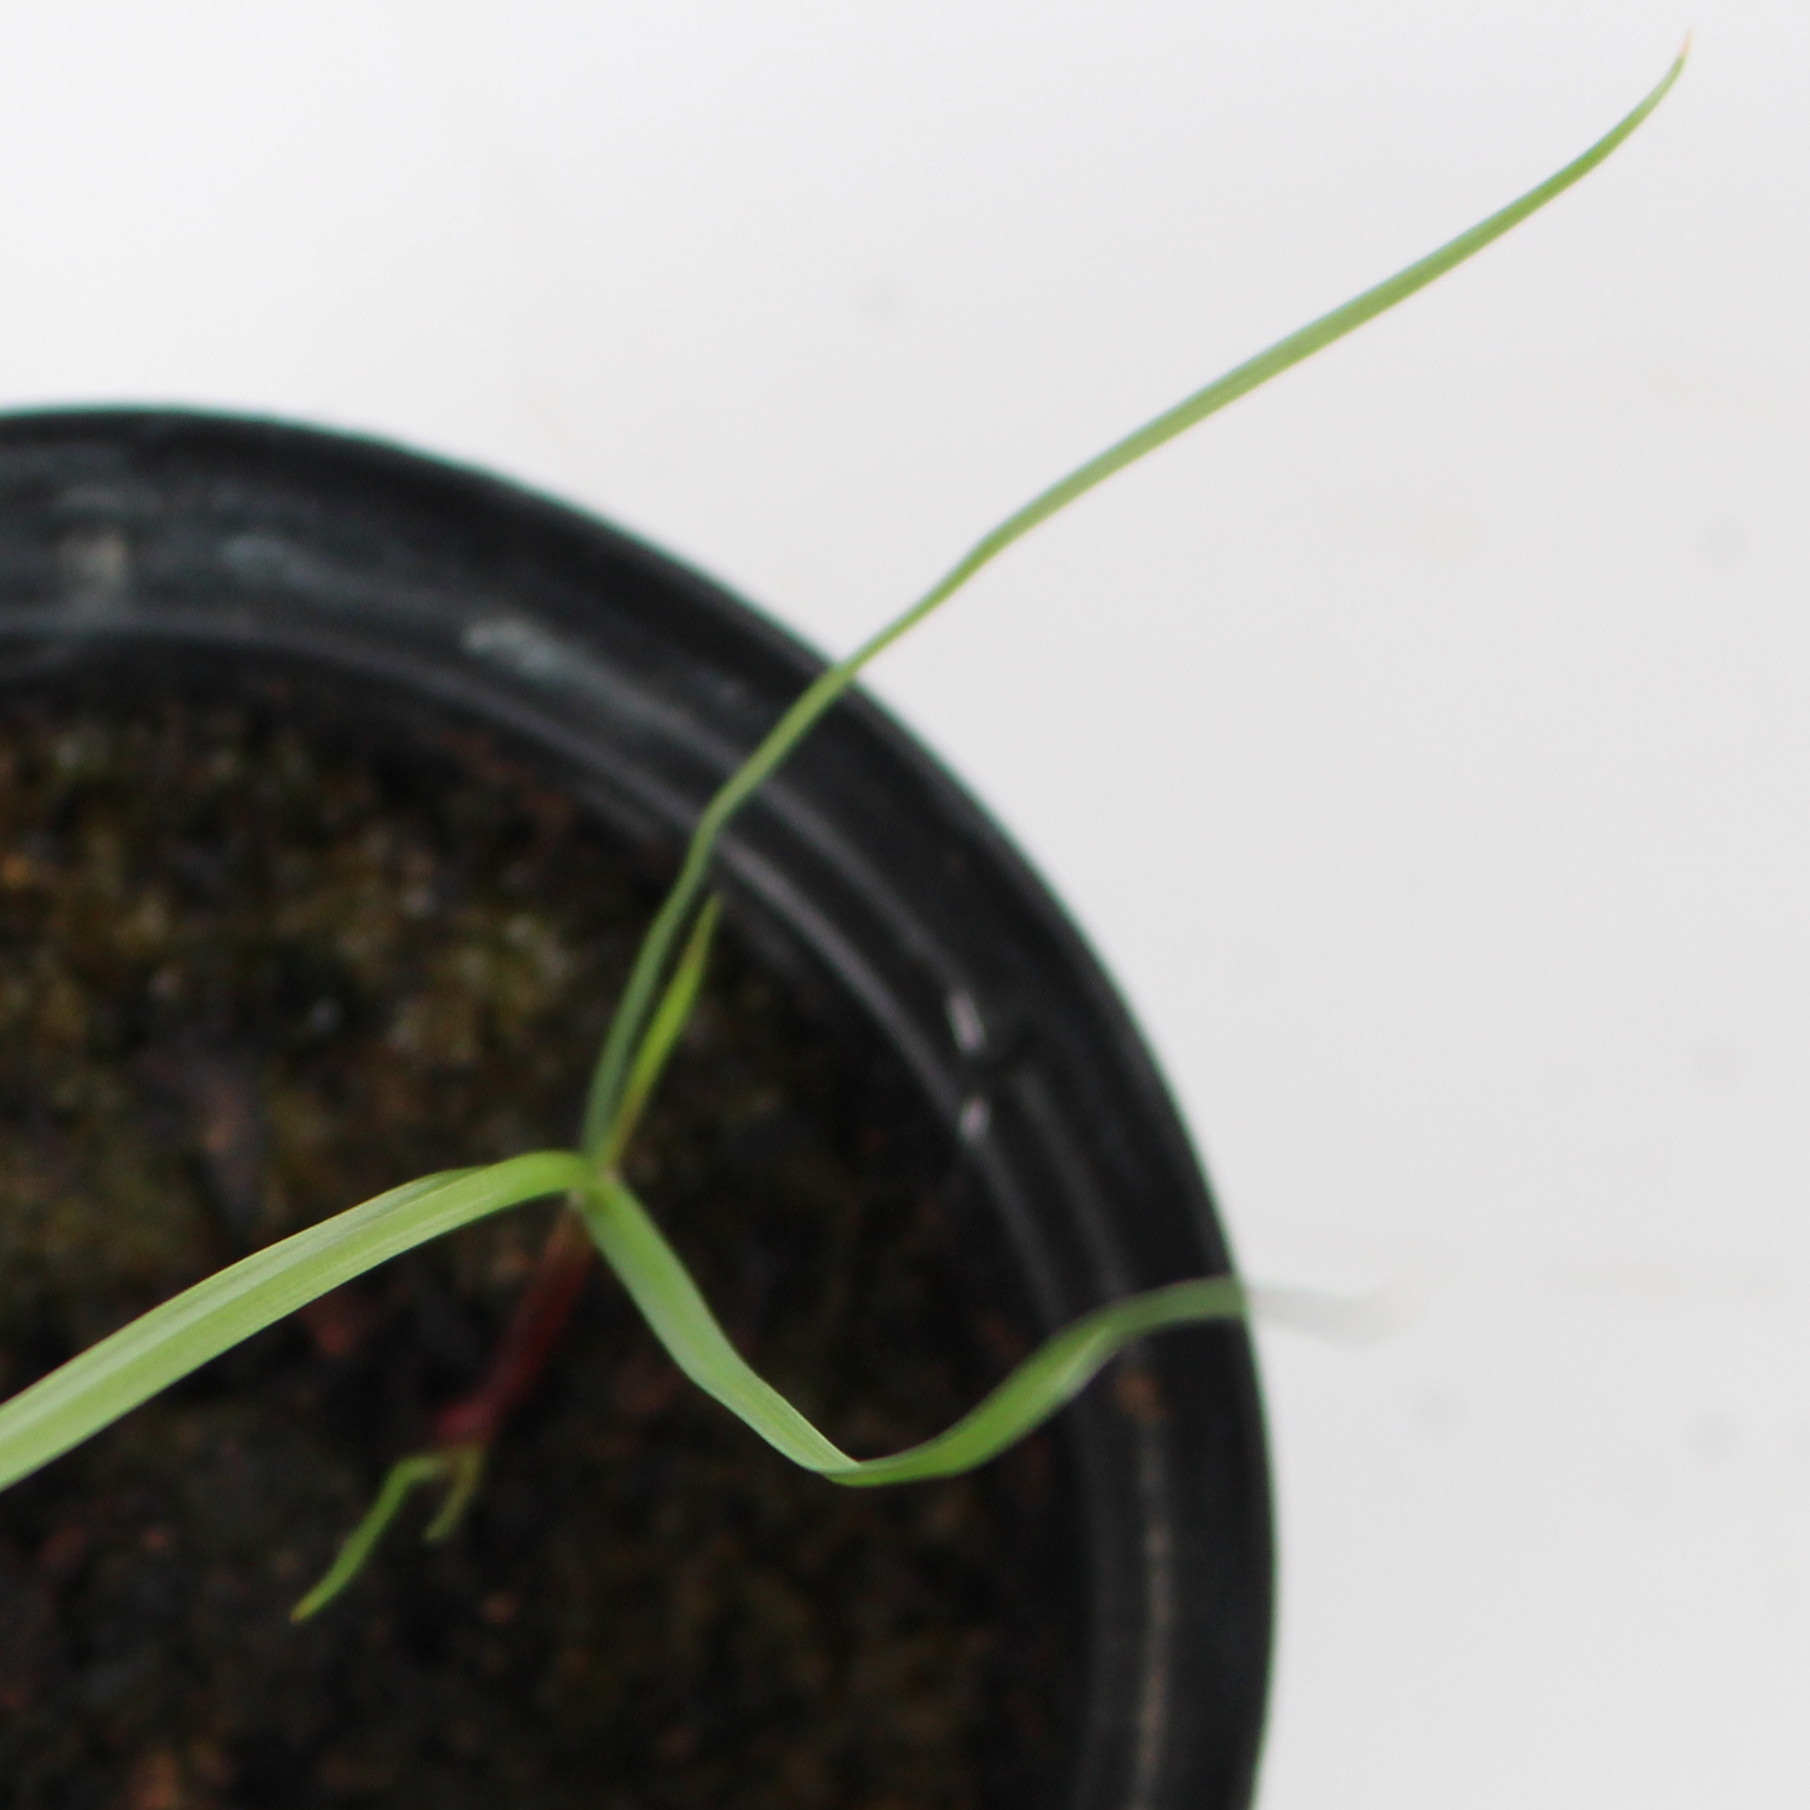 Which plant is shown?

Lolium multiflorum
